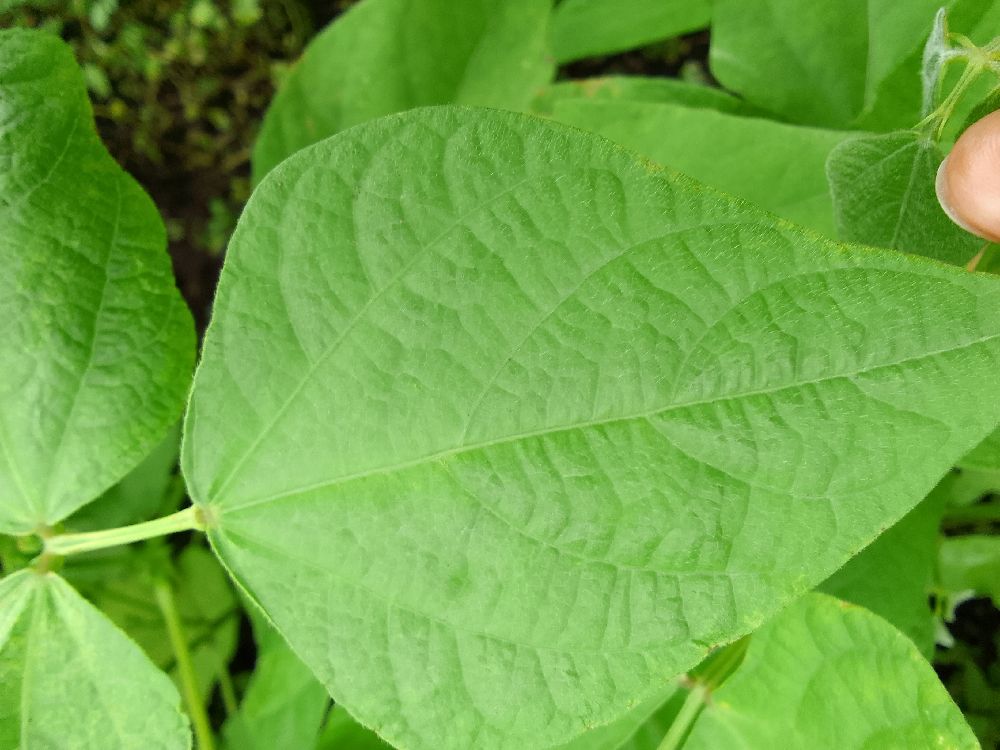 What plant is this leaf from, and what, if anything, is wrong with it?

common bean, healthy
